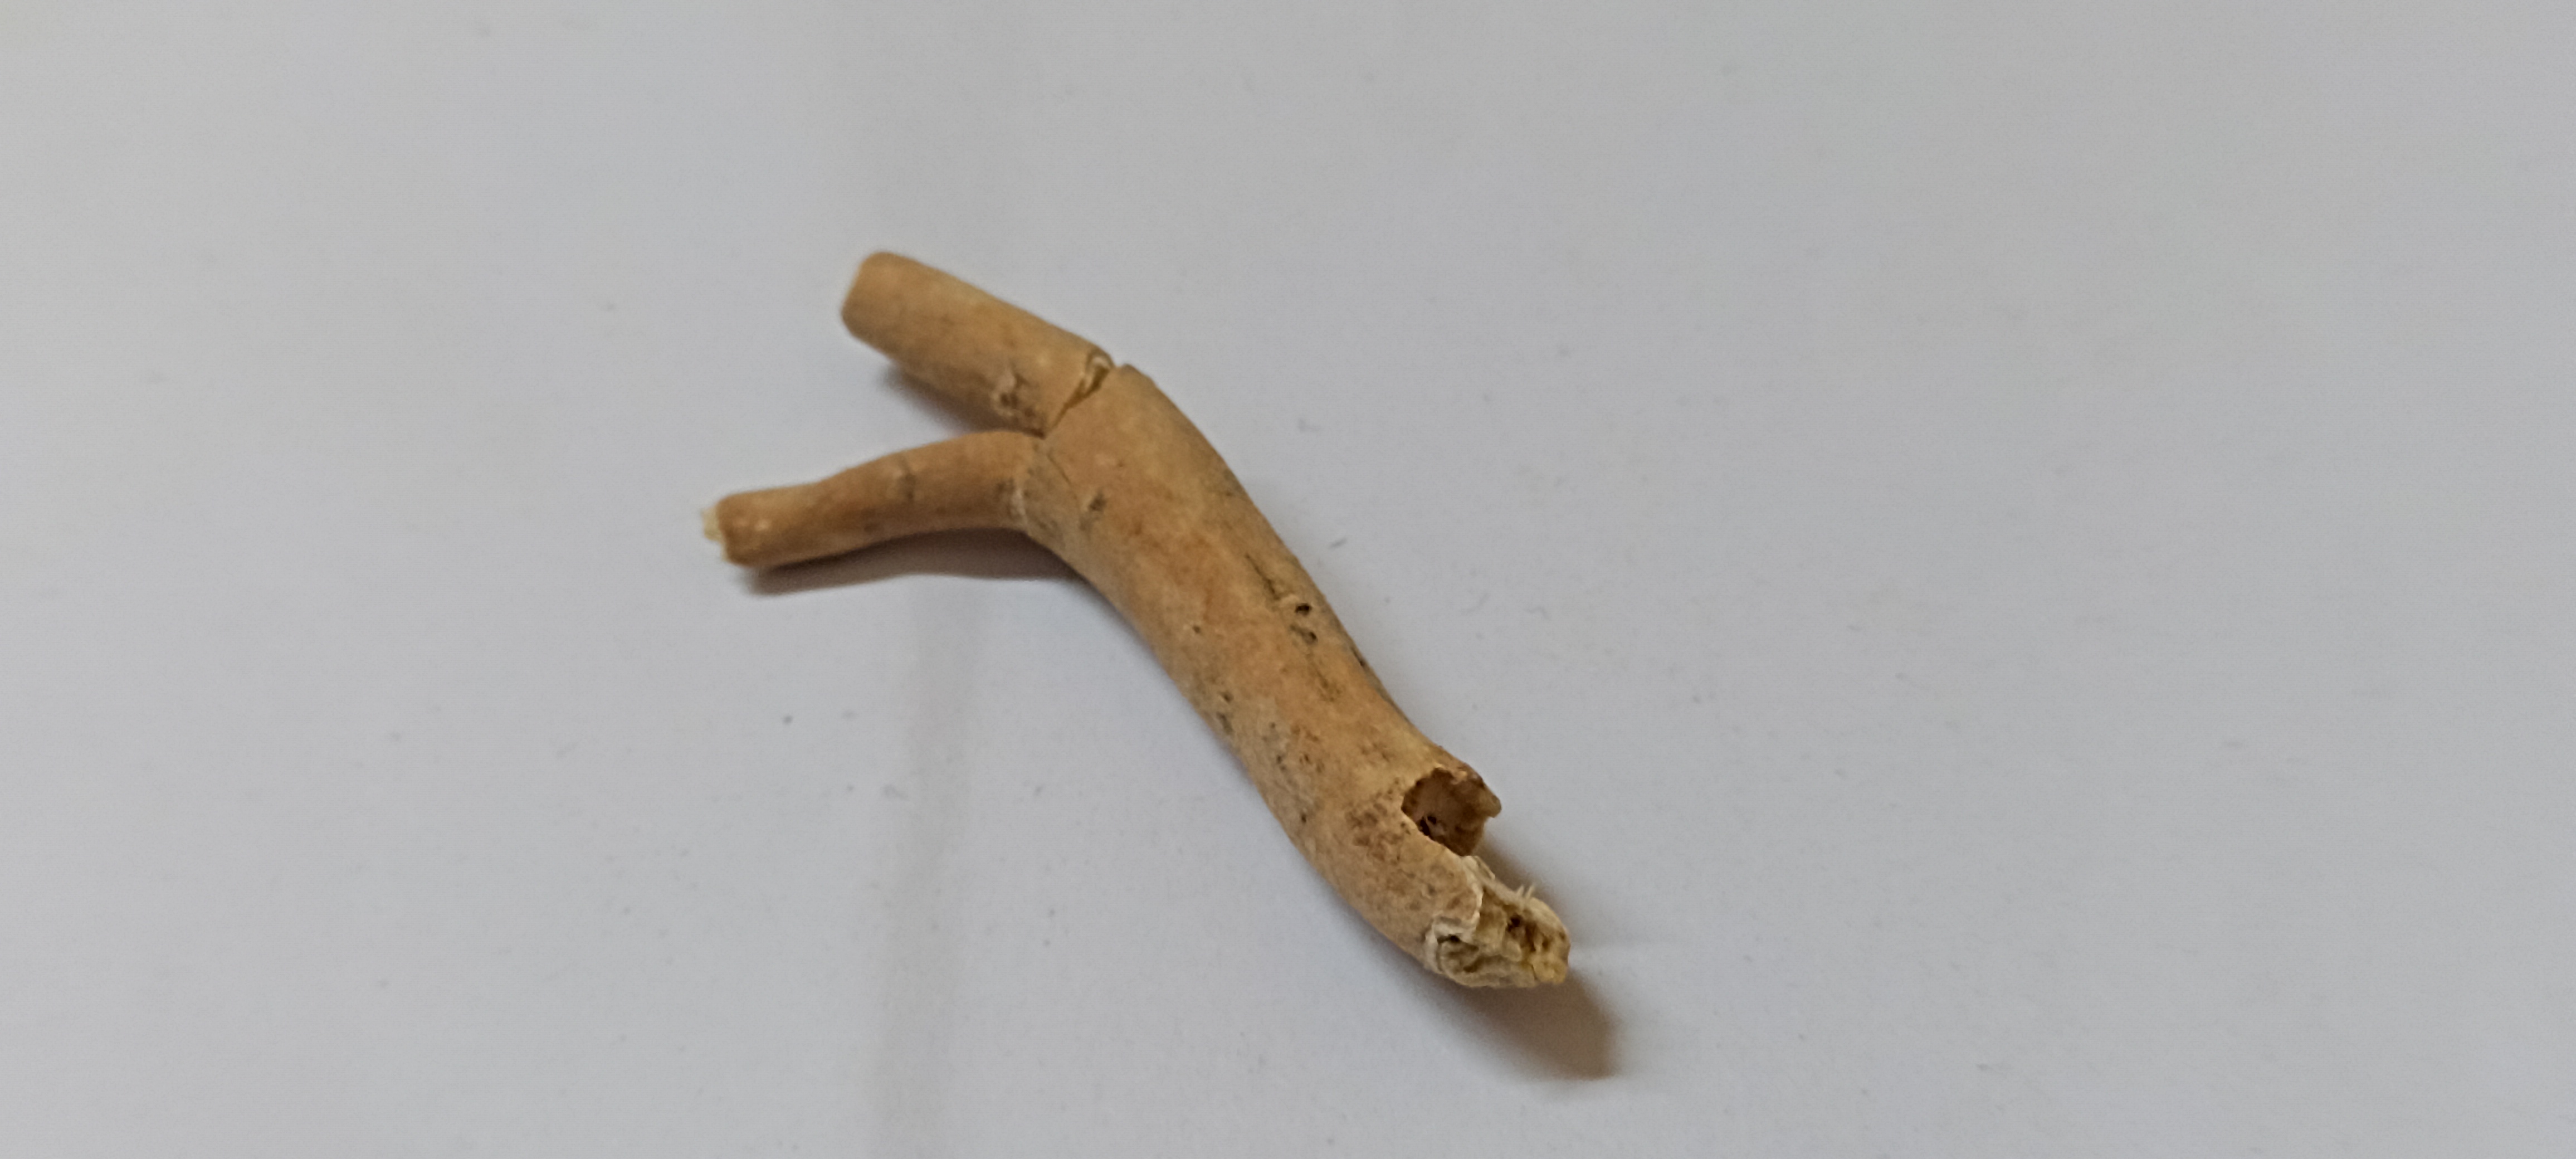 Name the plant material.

ashwagandha
